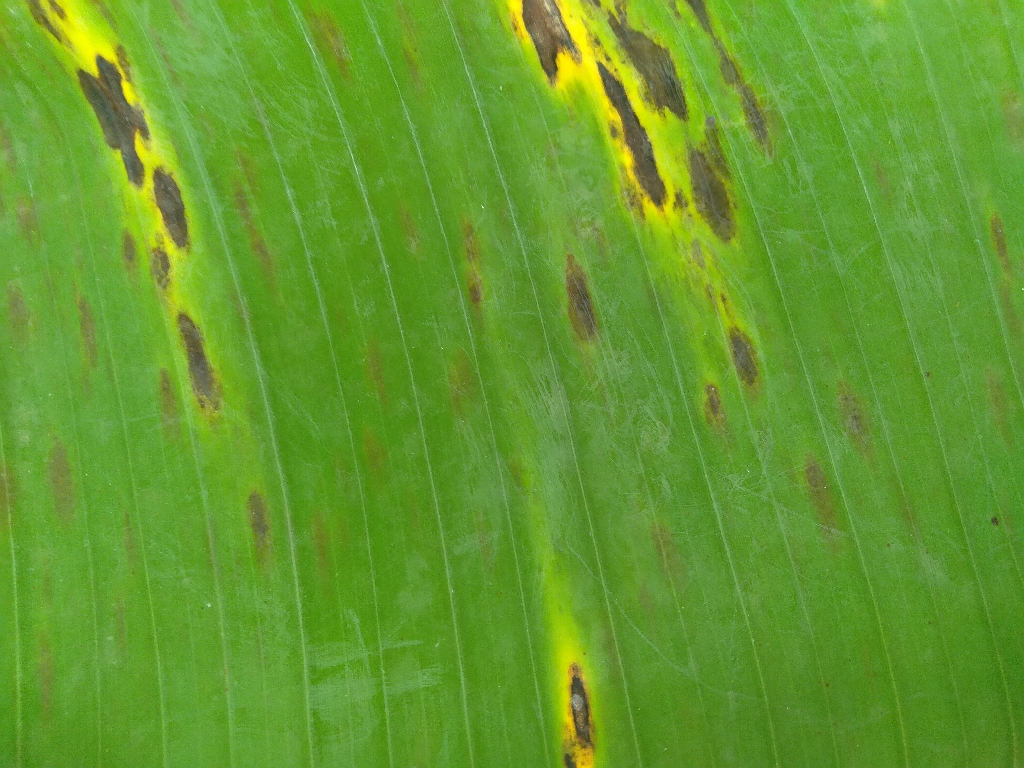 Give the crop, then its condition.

banana, black sigatoka
